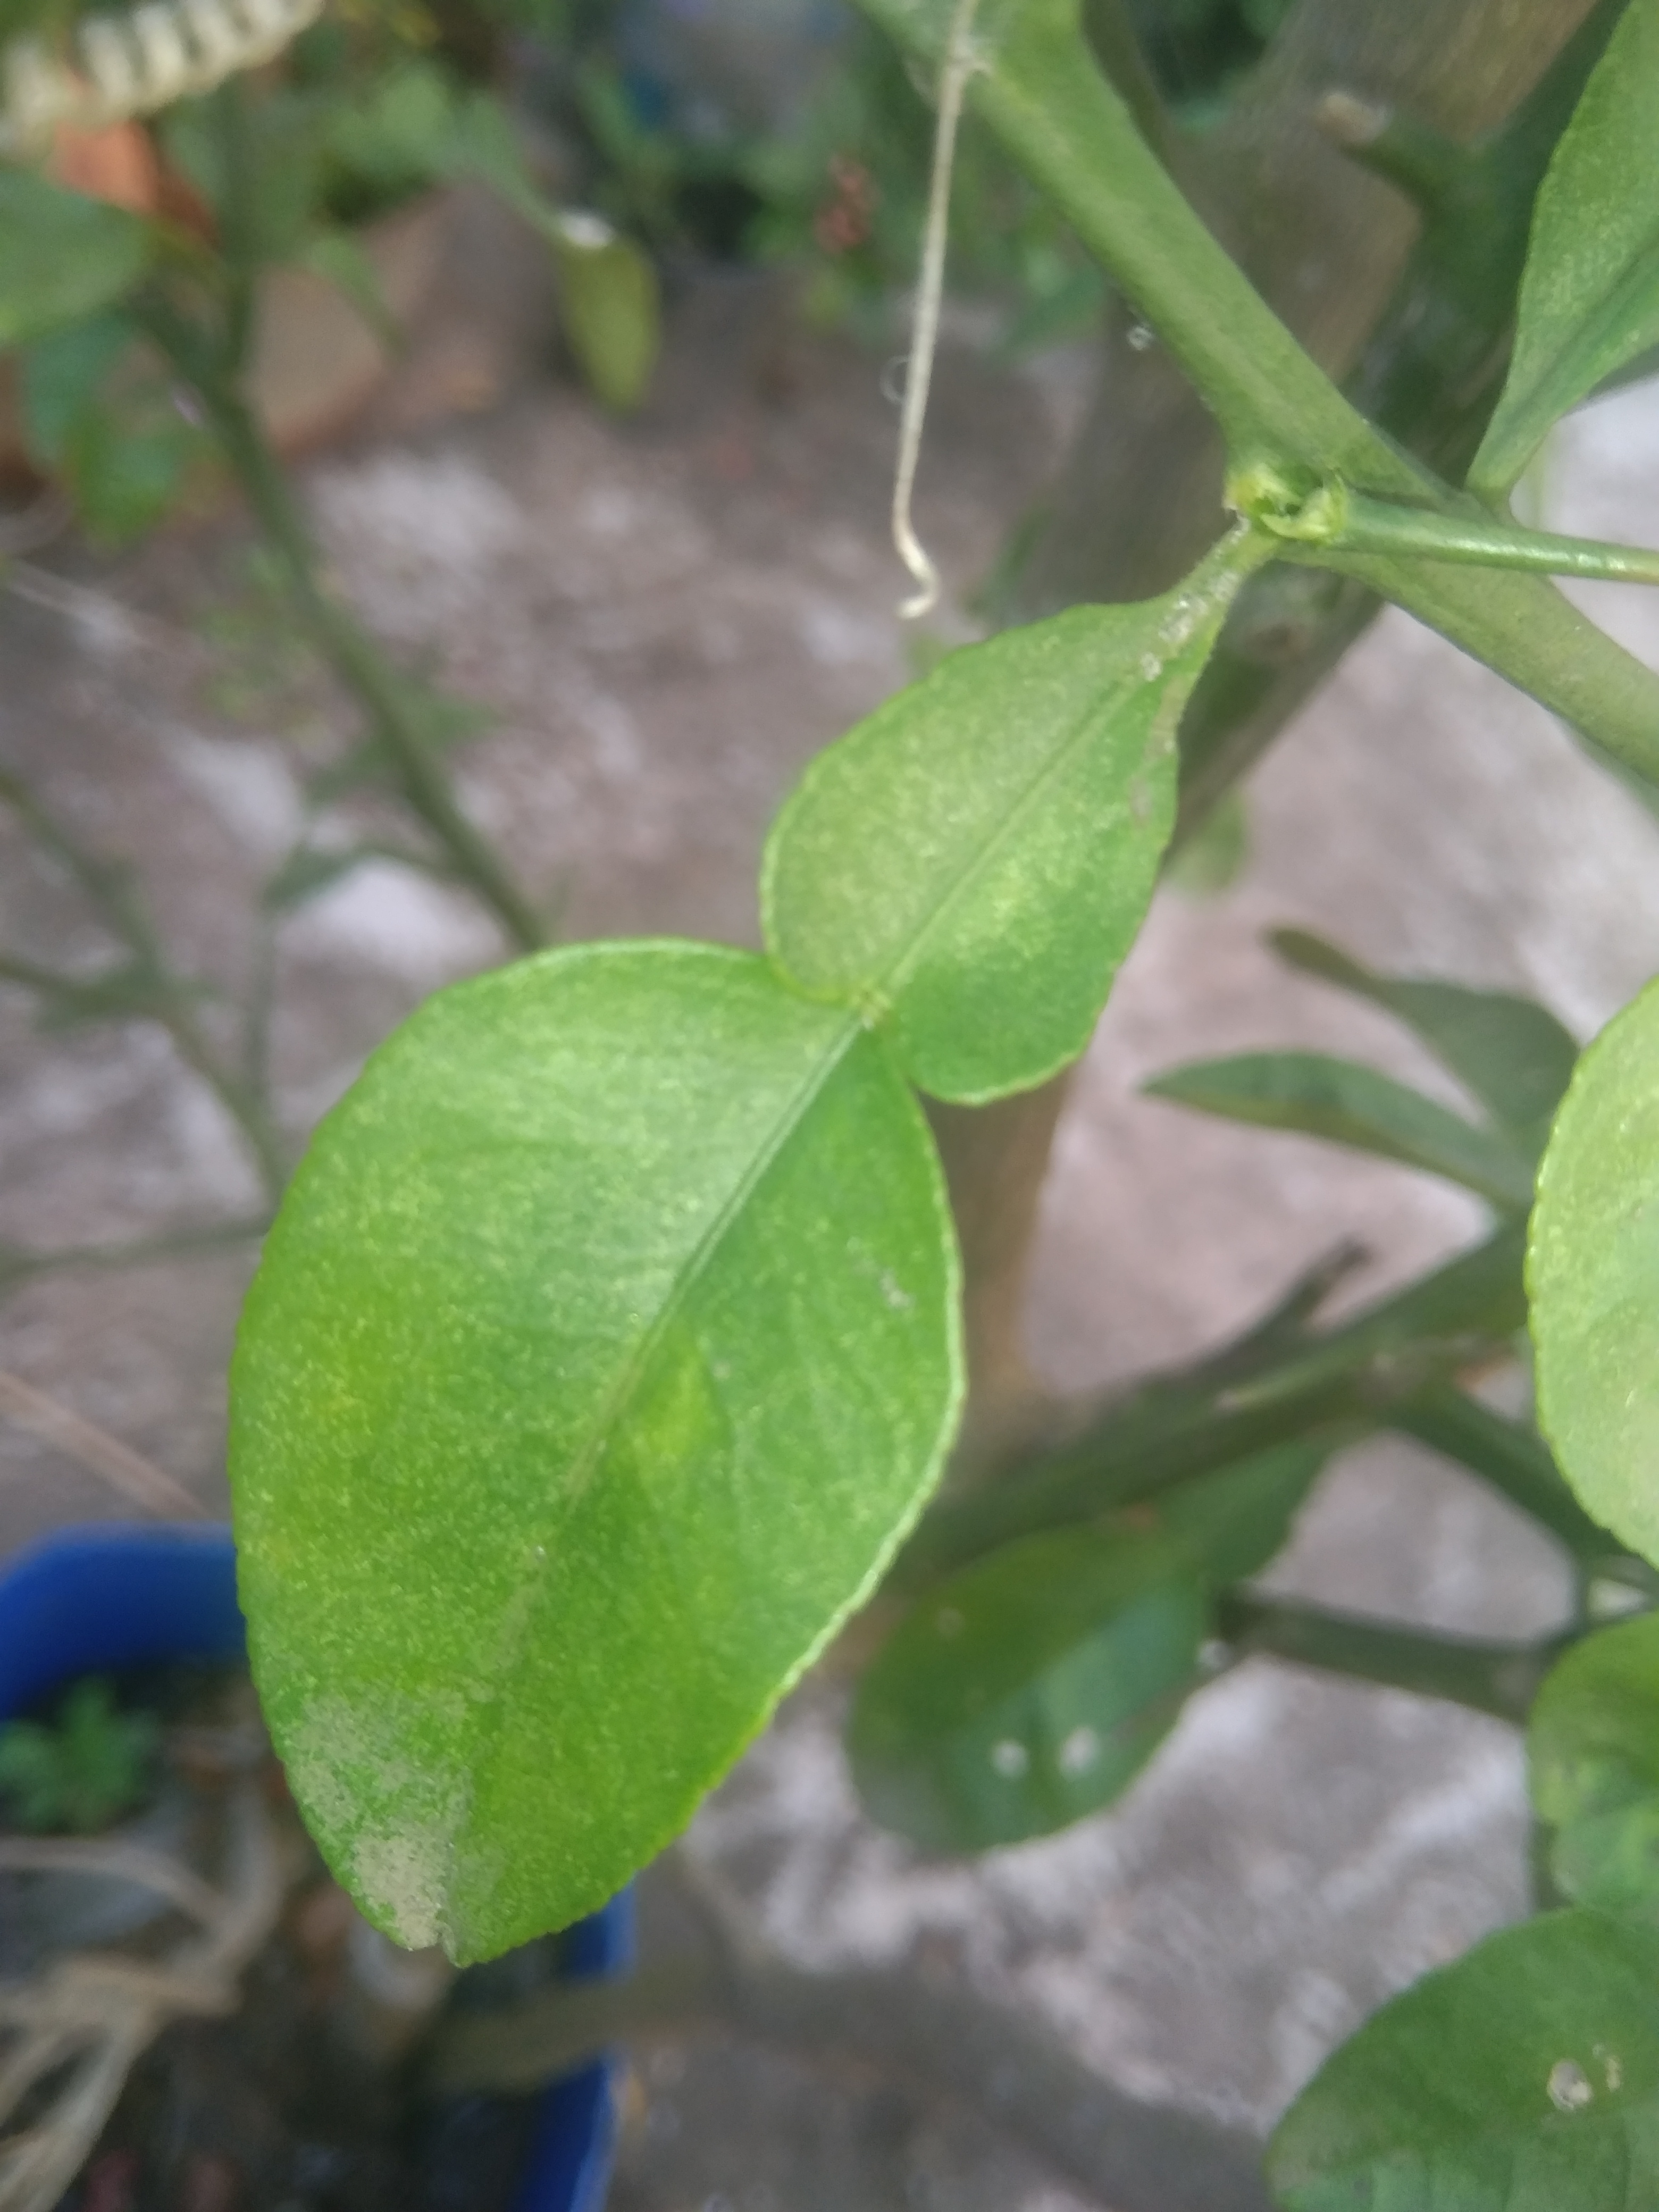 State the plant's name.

lemon
